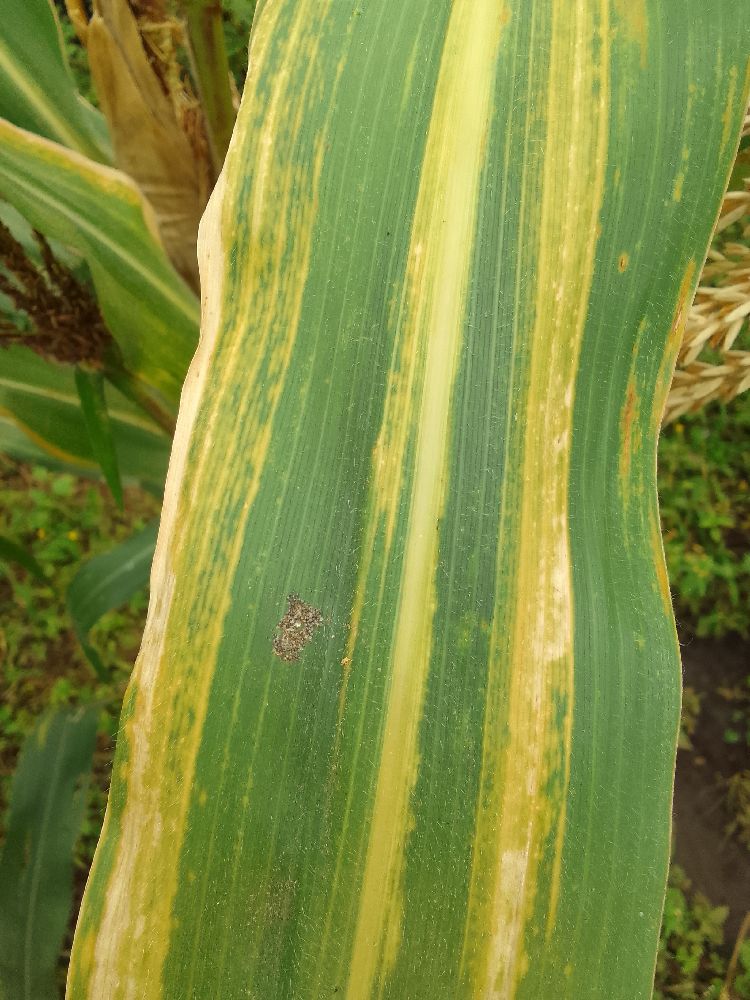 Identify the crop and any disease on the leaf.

maize, maize lethal necrosis
